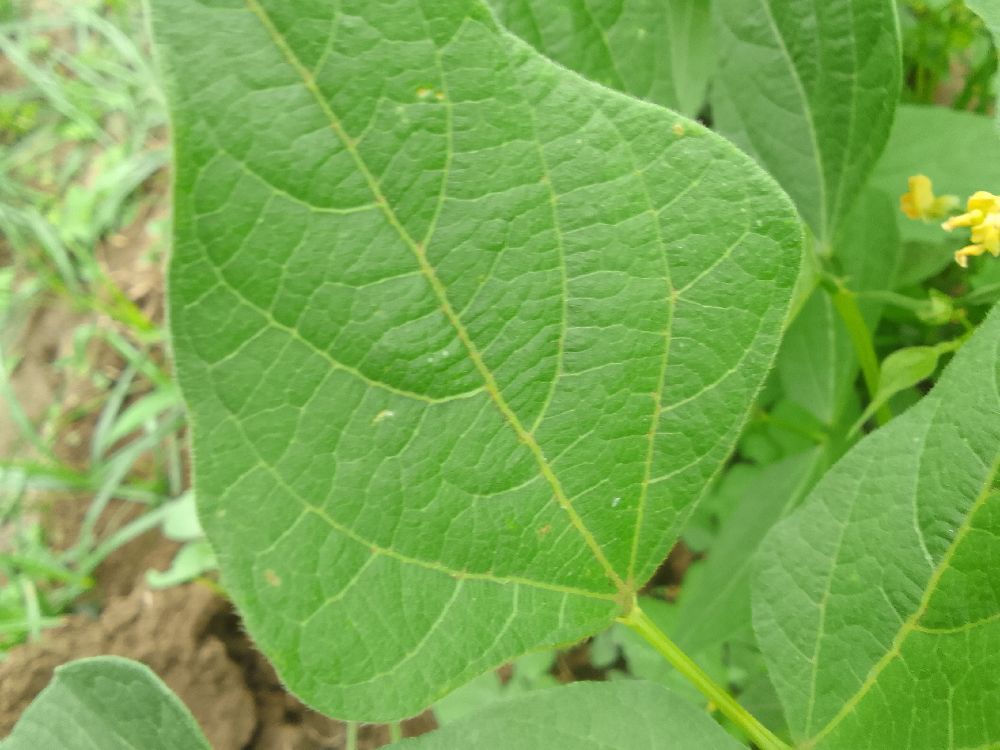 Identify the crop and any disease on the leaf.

common bean, healthy
